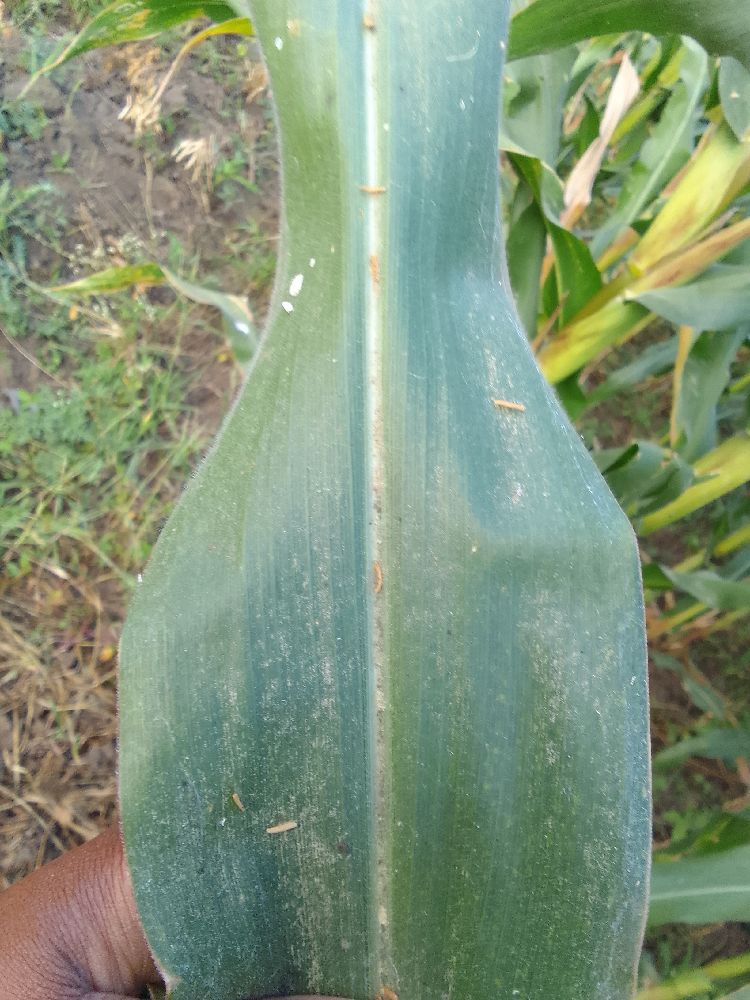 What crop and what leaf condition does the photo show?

maize, healthy
